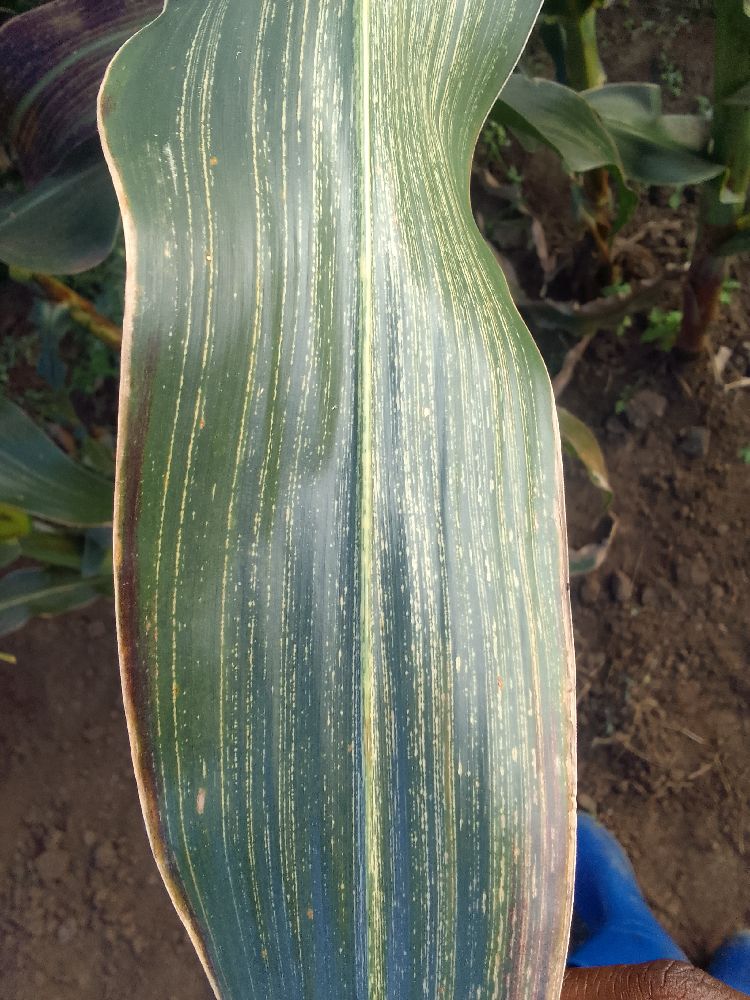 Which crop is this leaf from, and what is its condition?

maize, maize streak virus
